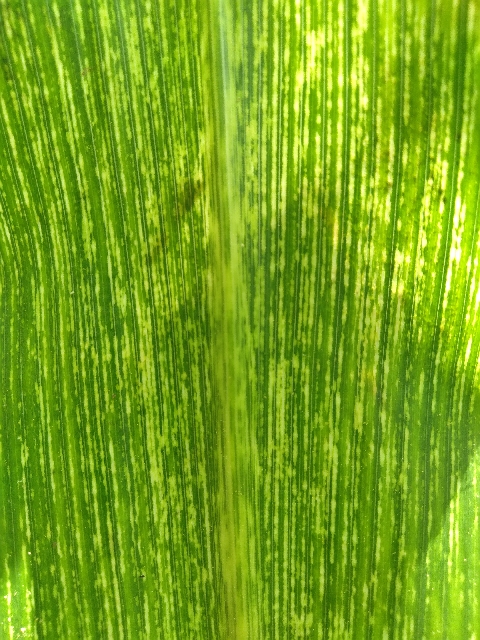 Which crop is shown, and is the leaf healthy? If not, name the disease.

maize, maize streak virus
